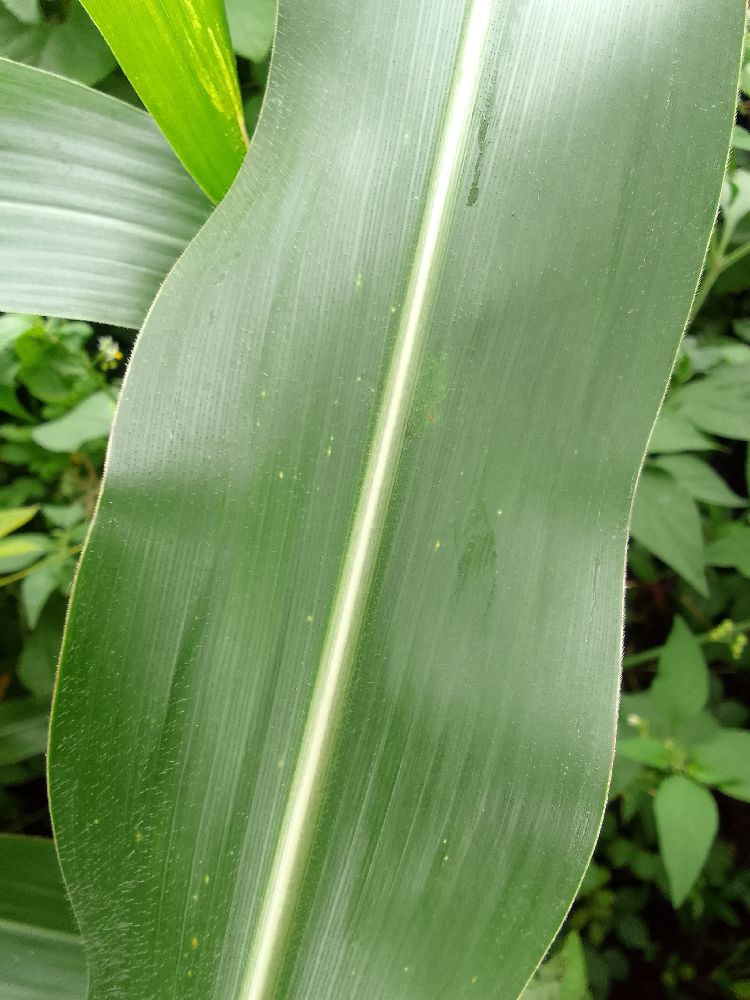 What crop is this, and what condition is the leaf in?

maize, healthy
